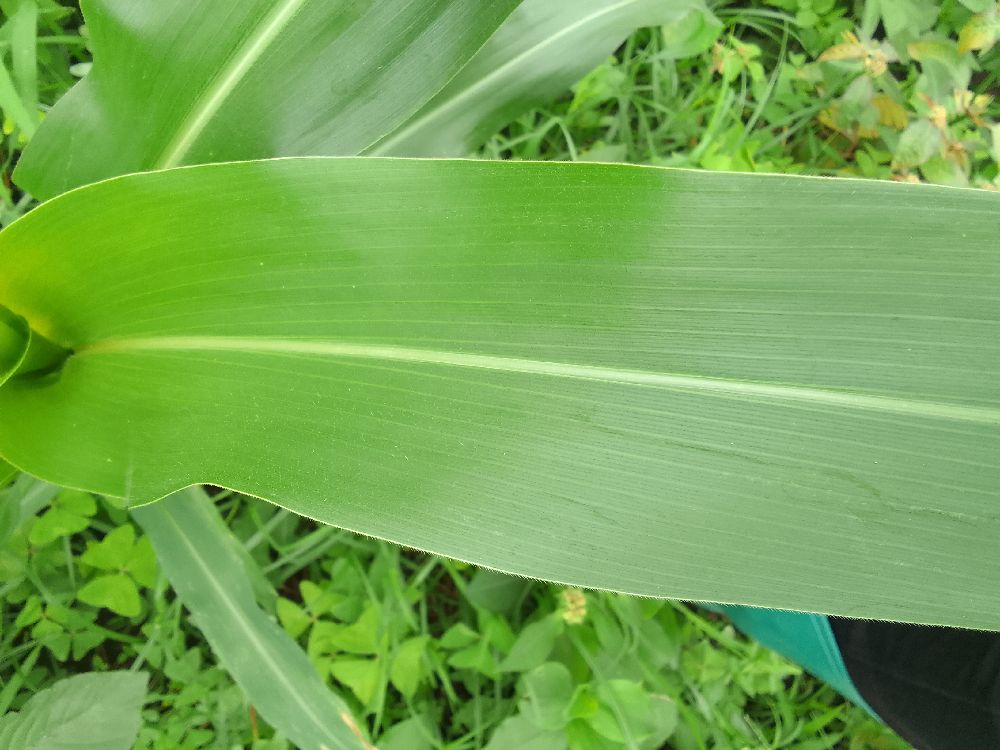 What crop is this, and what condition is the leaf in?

maize, healthy
